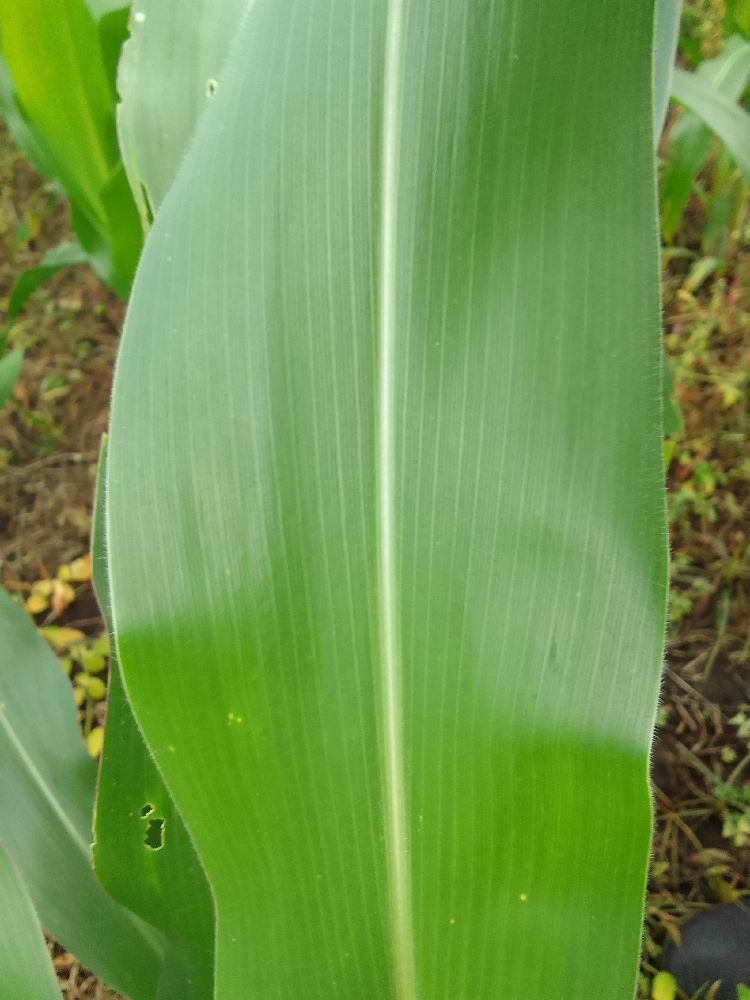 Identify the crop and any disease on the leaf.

maize, healthy
